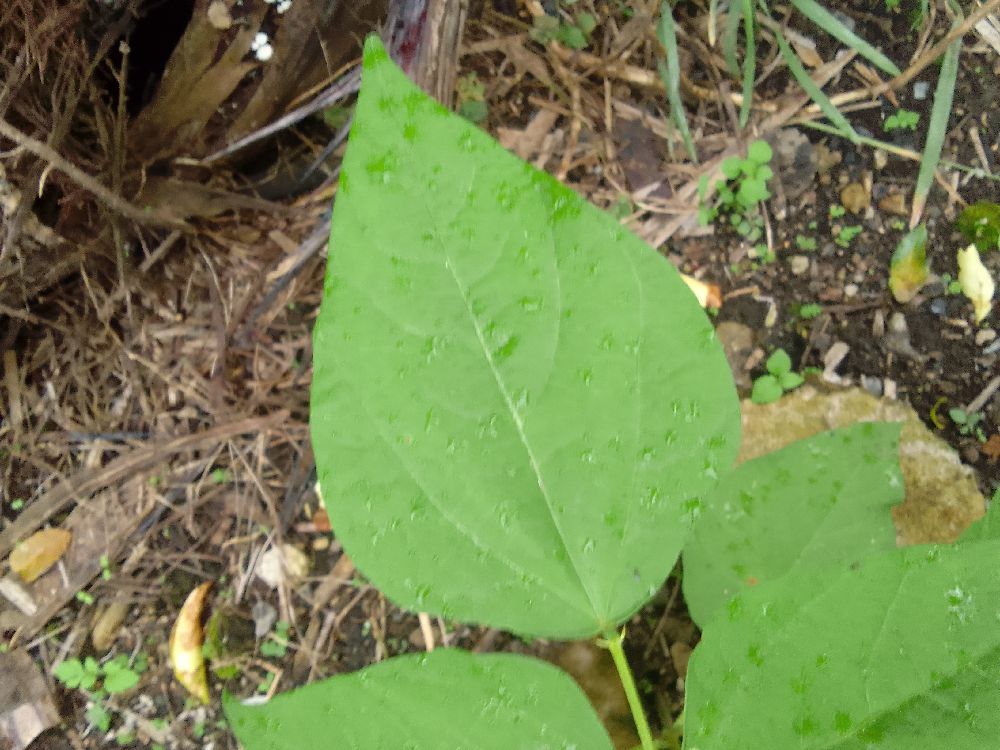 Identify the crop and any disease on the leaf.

common bean, healthy
